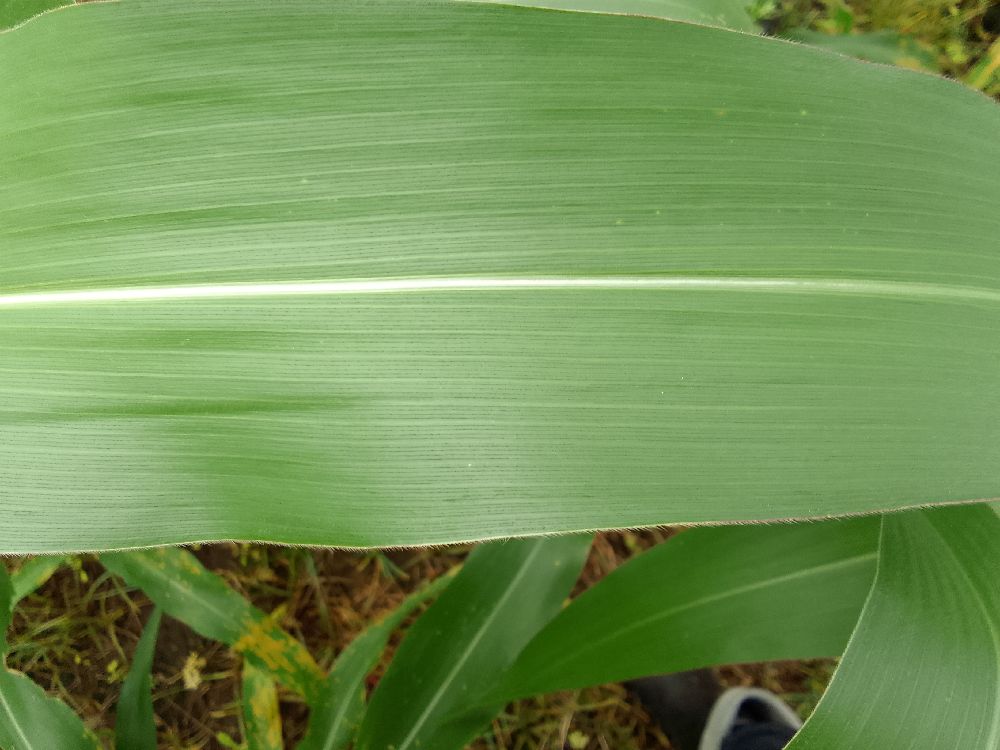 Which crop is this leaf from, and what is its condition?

maize, healthy
